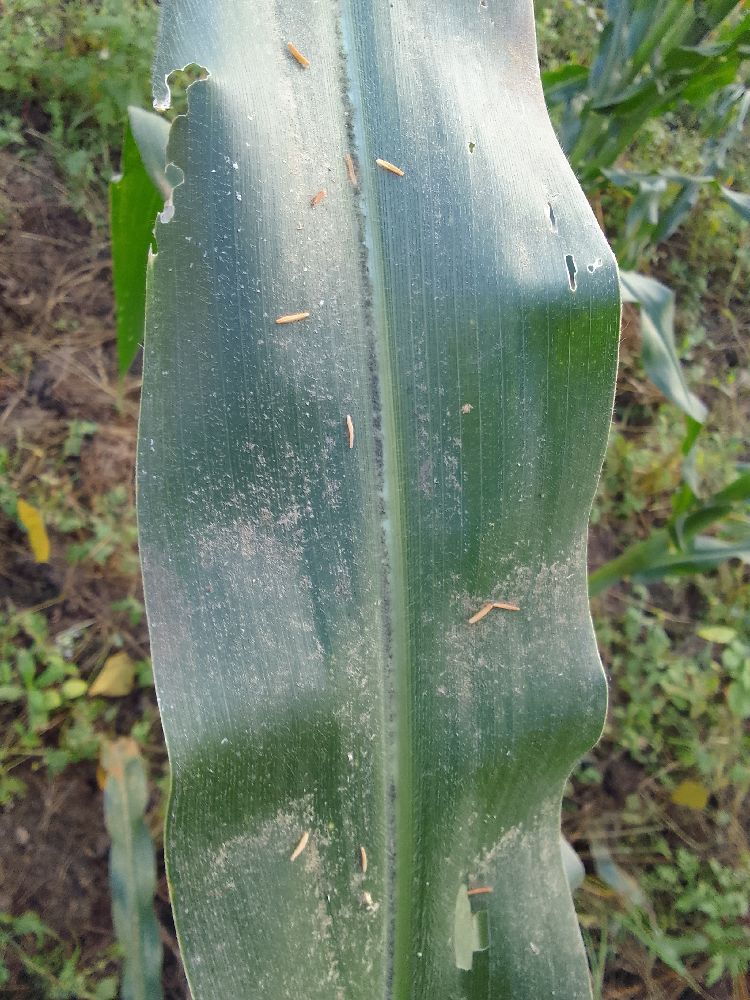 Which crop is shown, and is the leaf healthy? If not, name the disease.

maize, healthy
